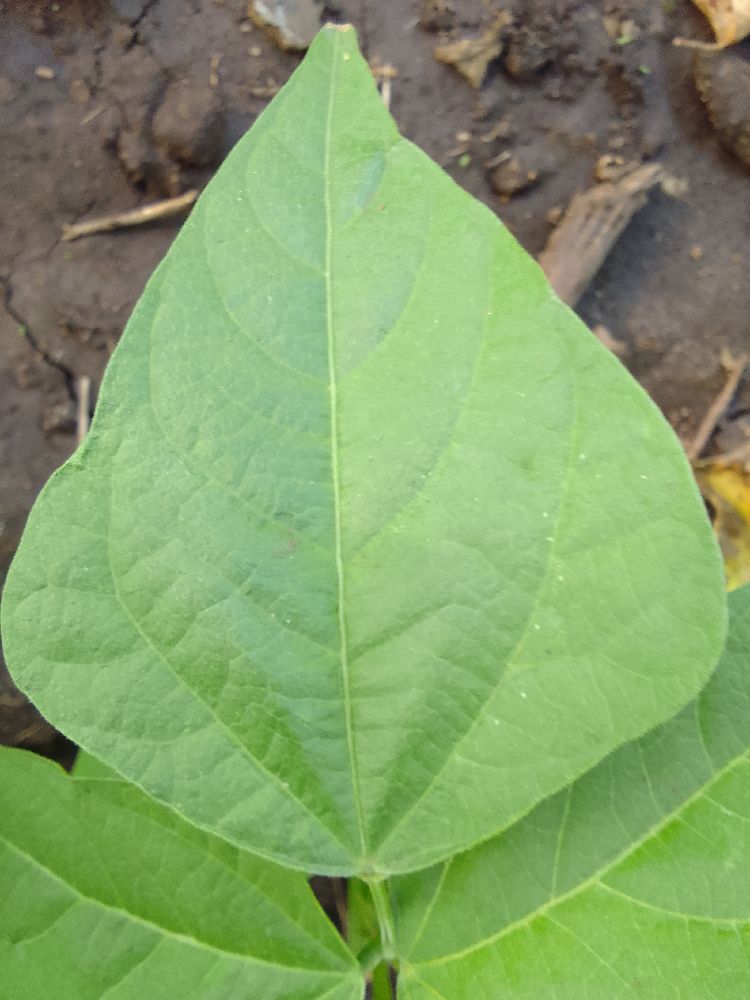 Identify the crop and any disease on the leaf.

common bean, healthy
